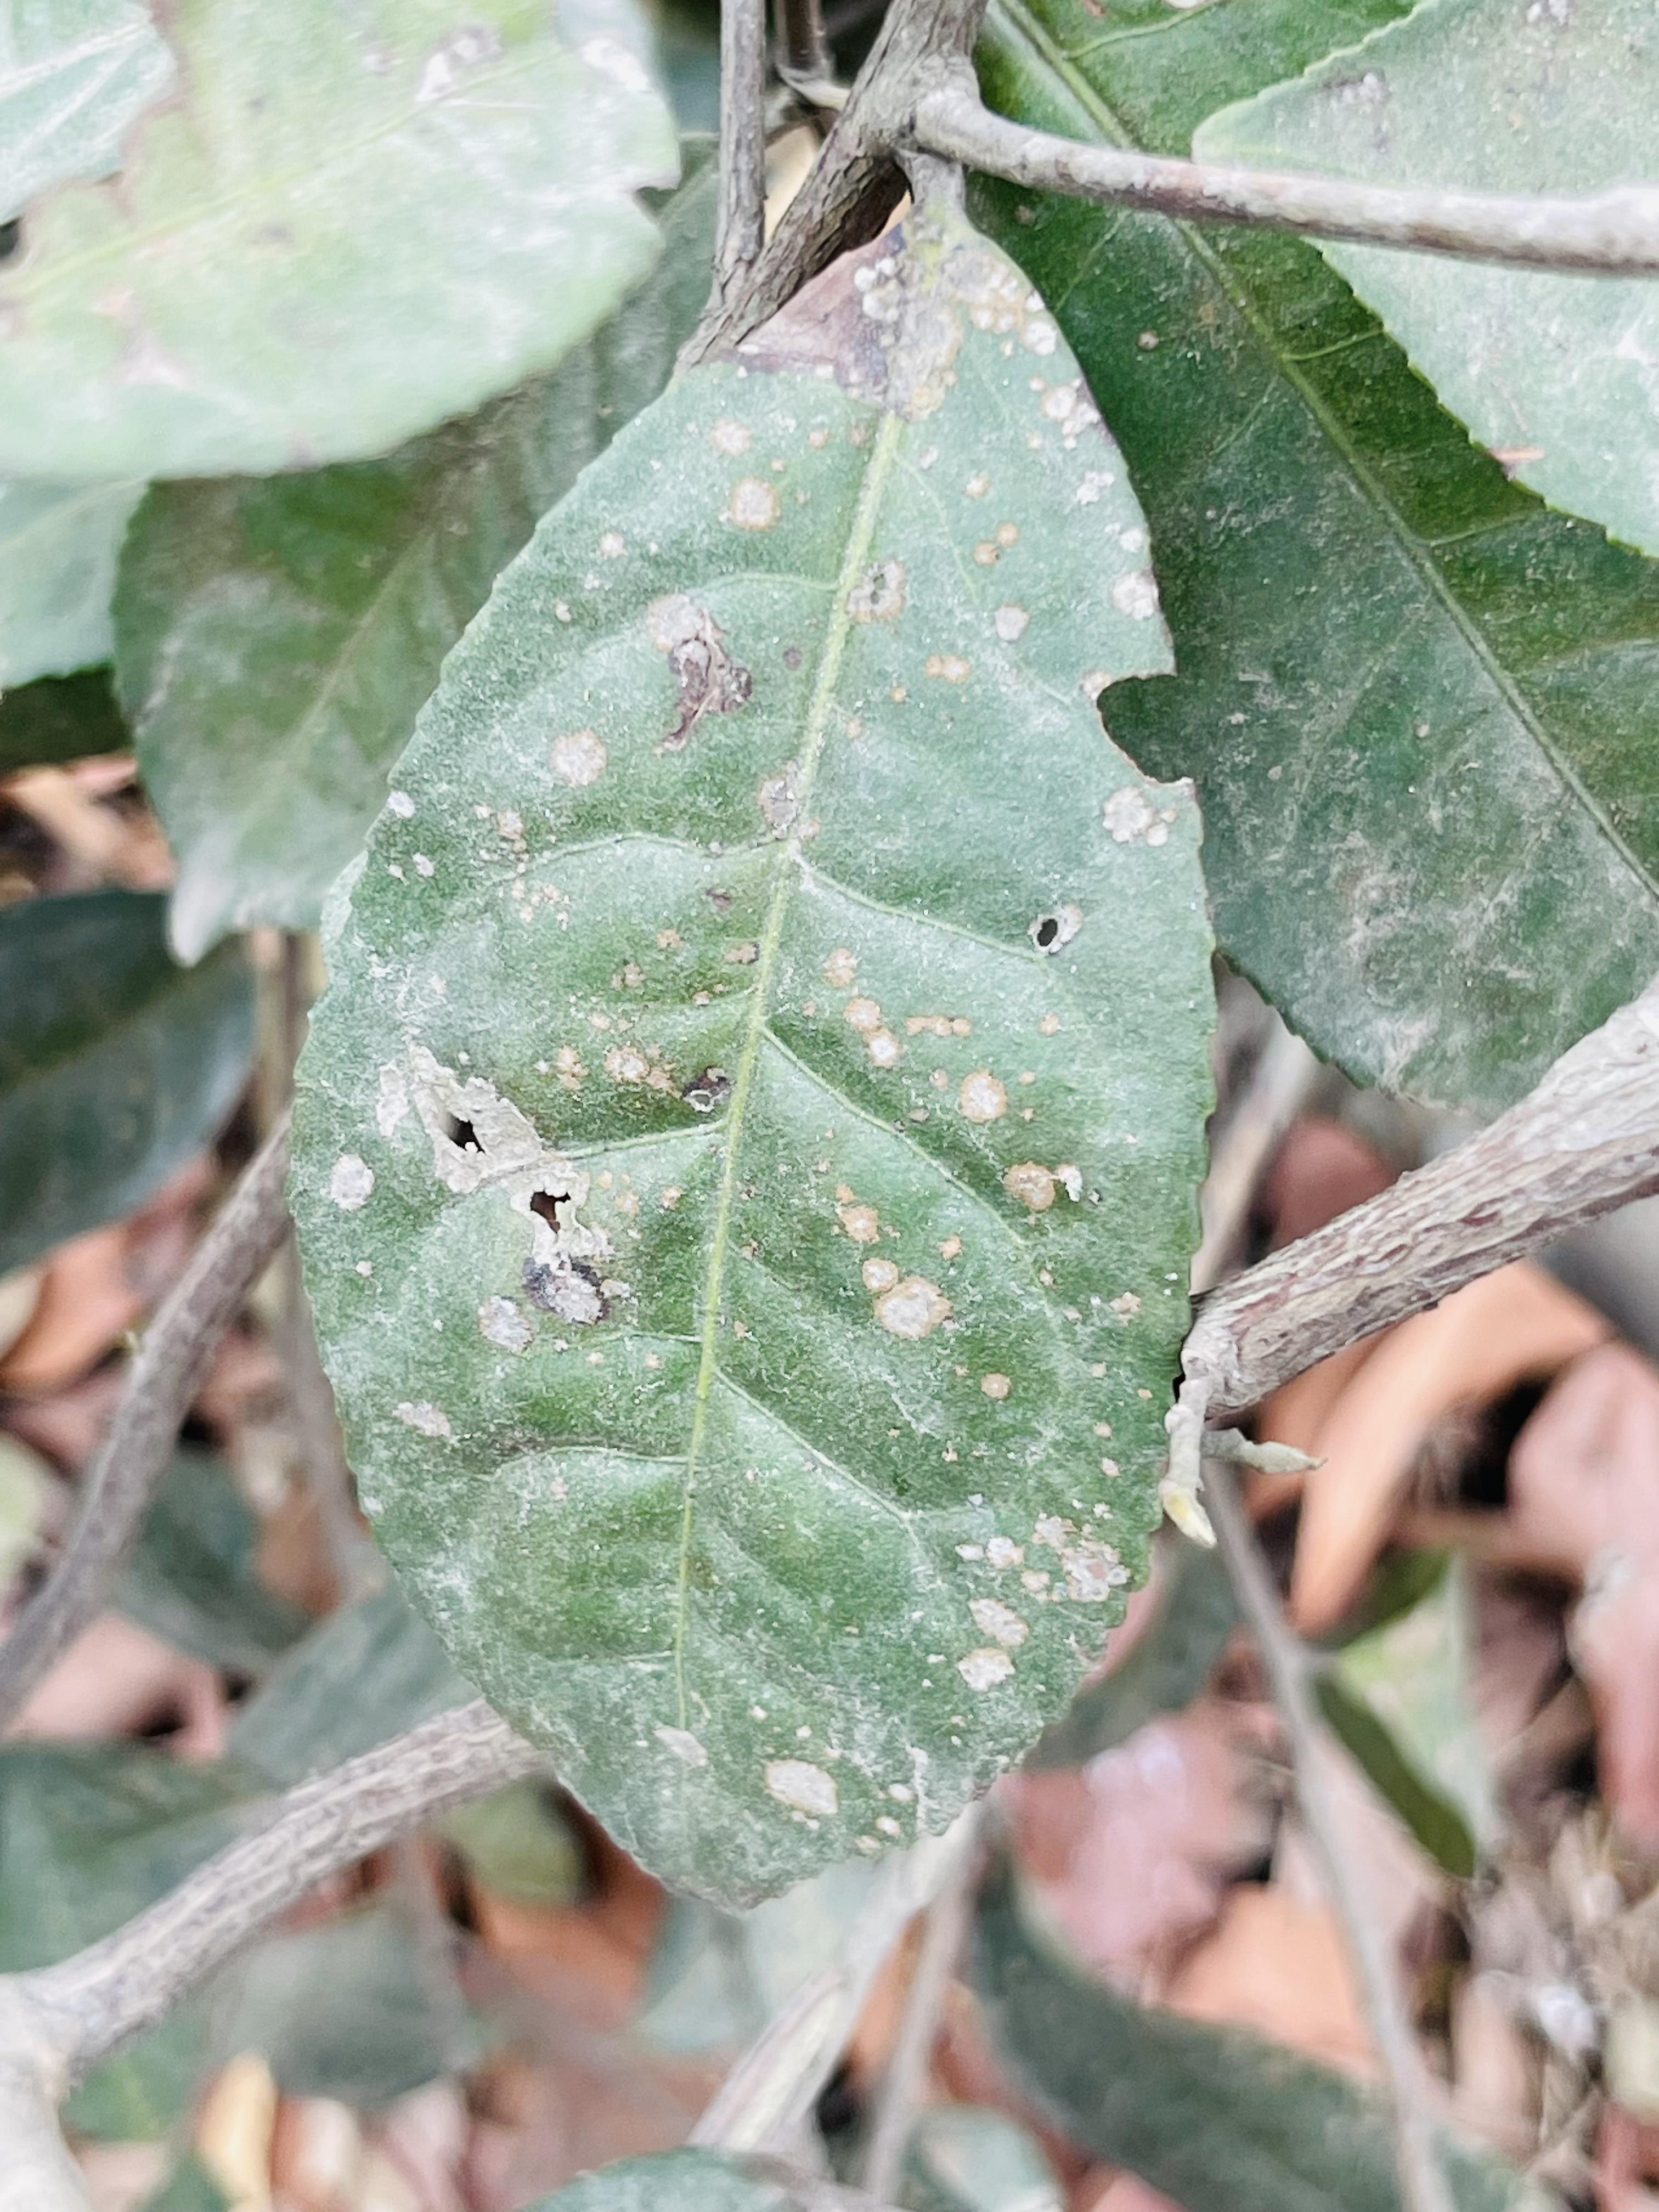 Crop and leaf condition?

tea, red rust
